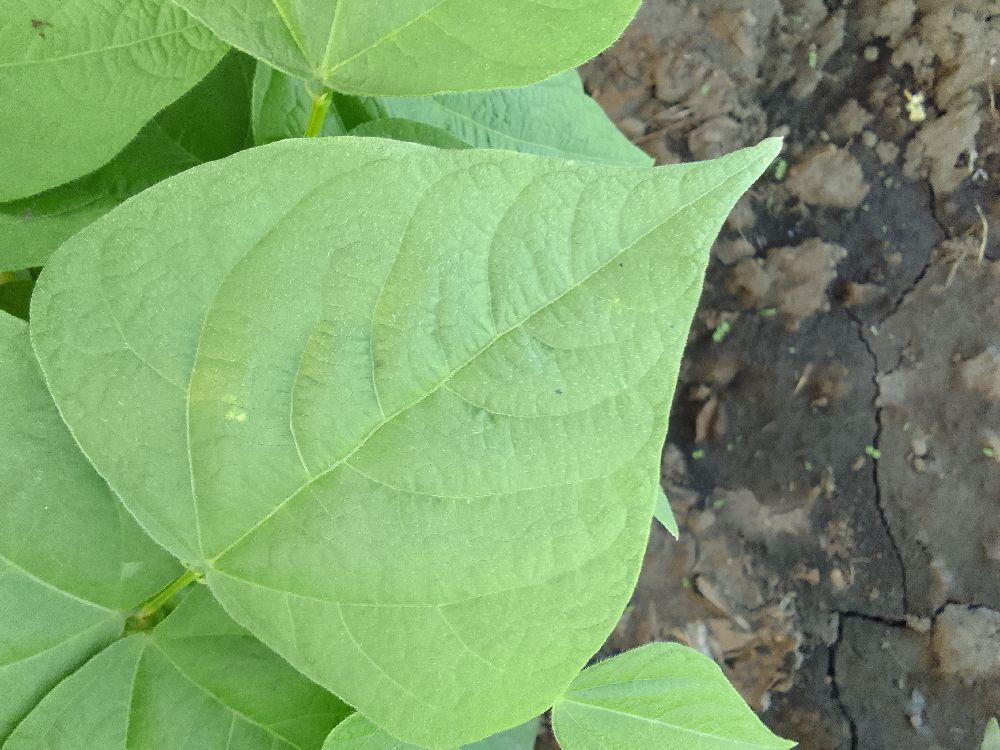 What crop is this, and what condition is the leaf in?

common bean, healthy
